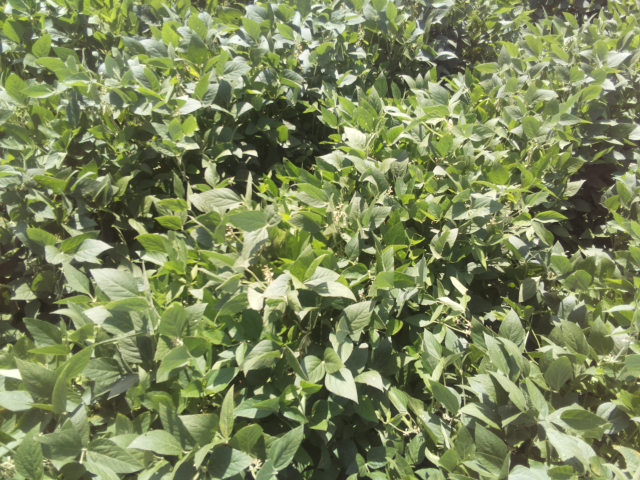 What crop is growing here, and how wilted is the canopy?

soybean, leaves with no wilting
